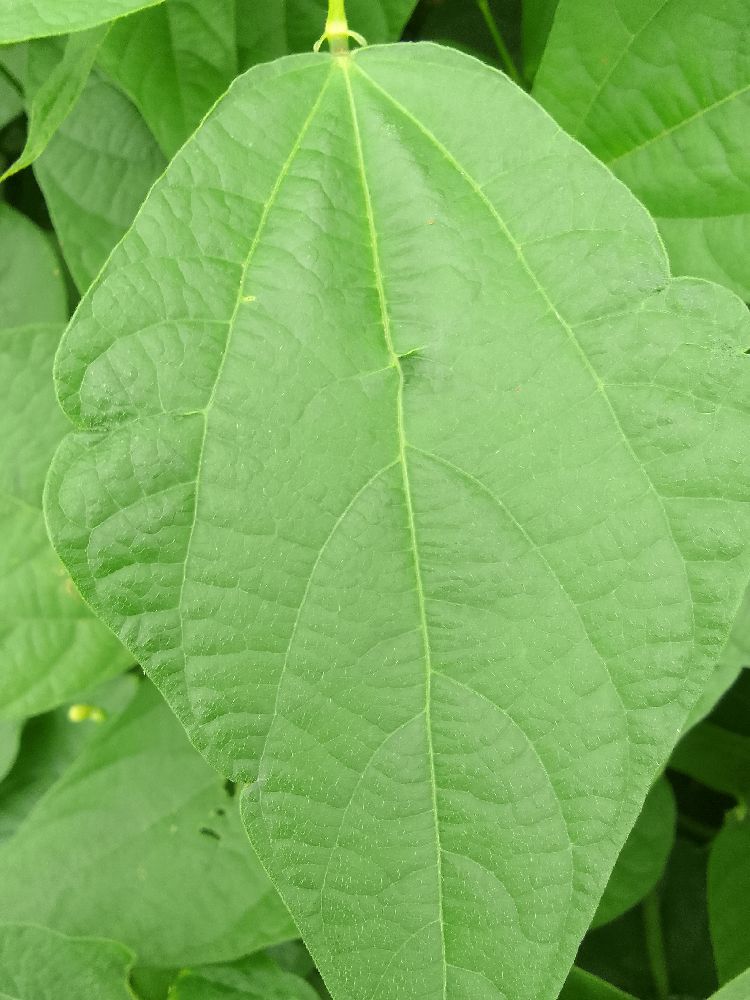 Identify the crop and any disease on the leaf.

common bean, healthy
